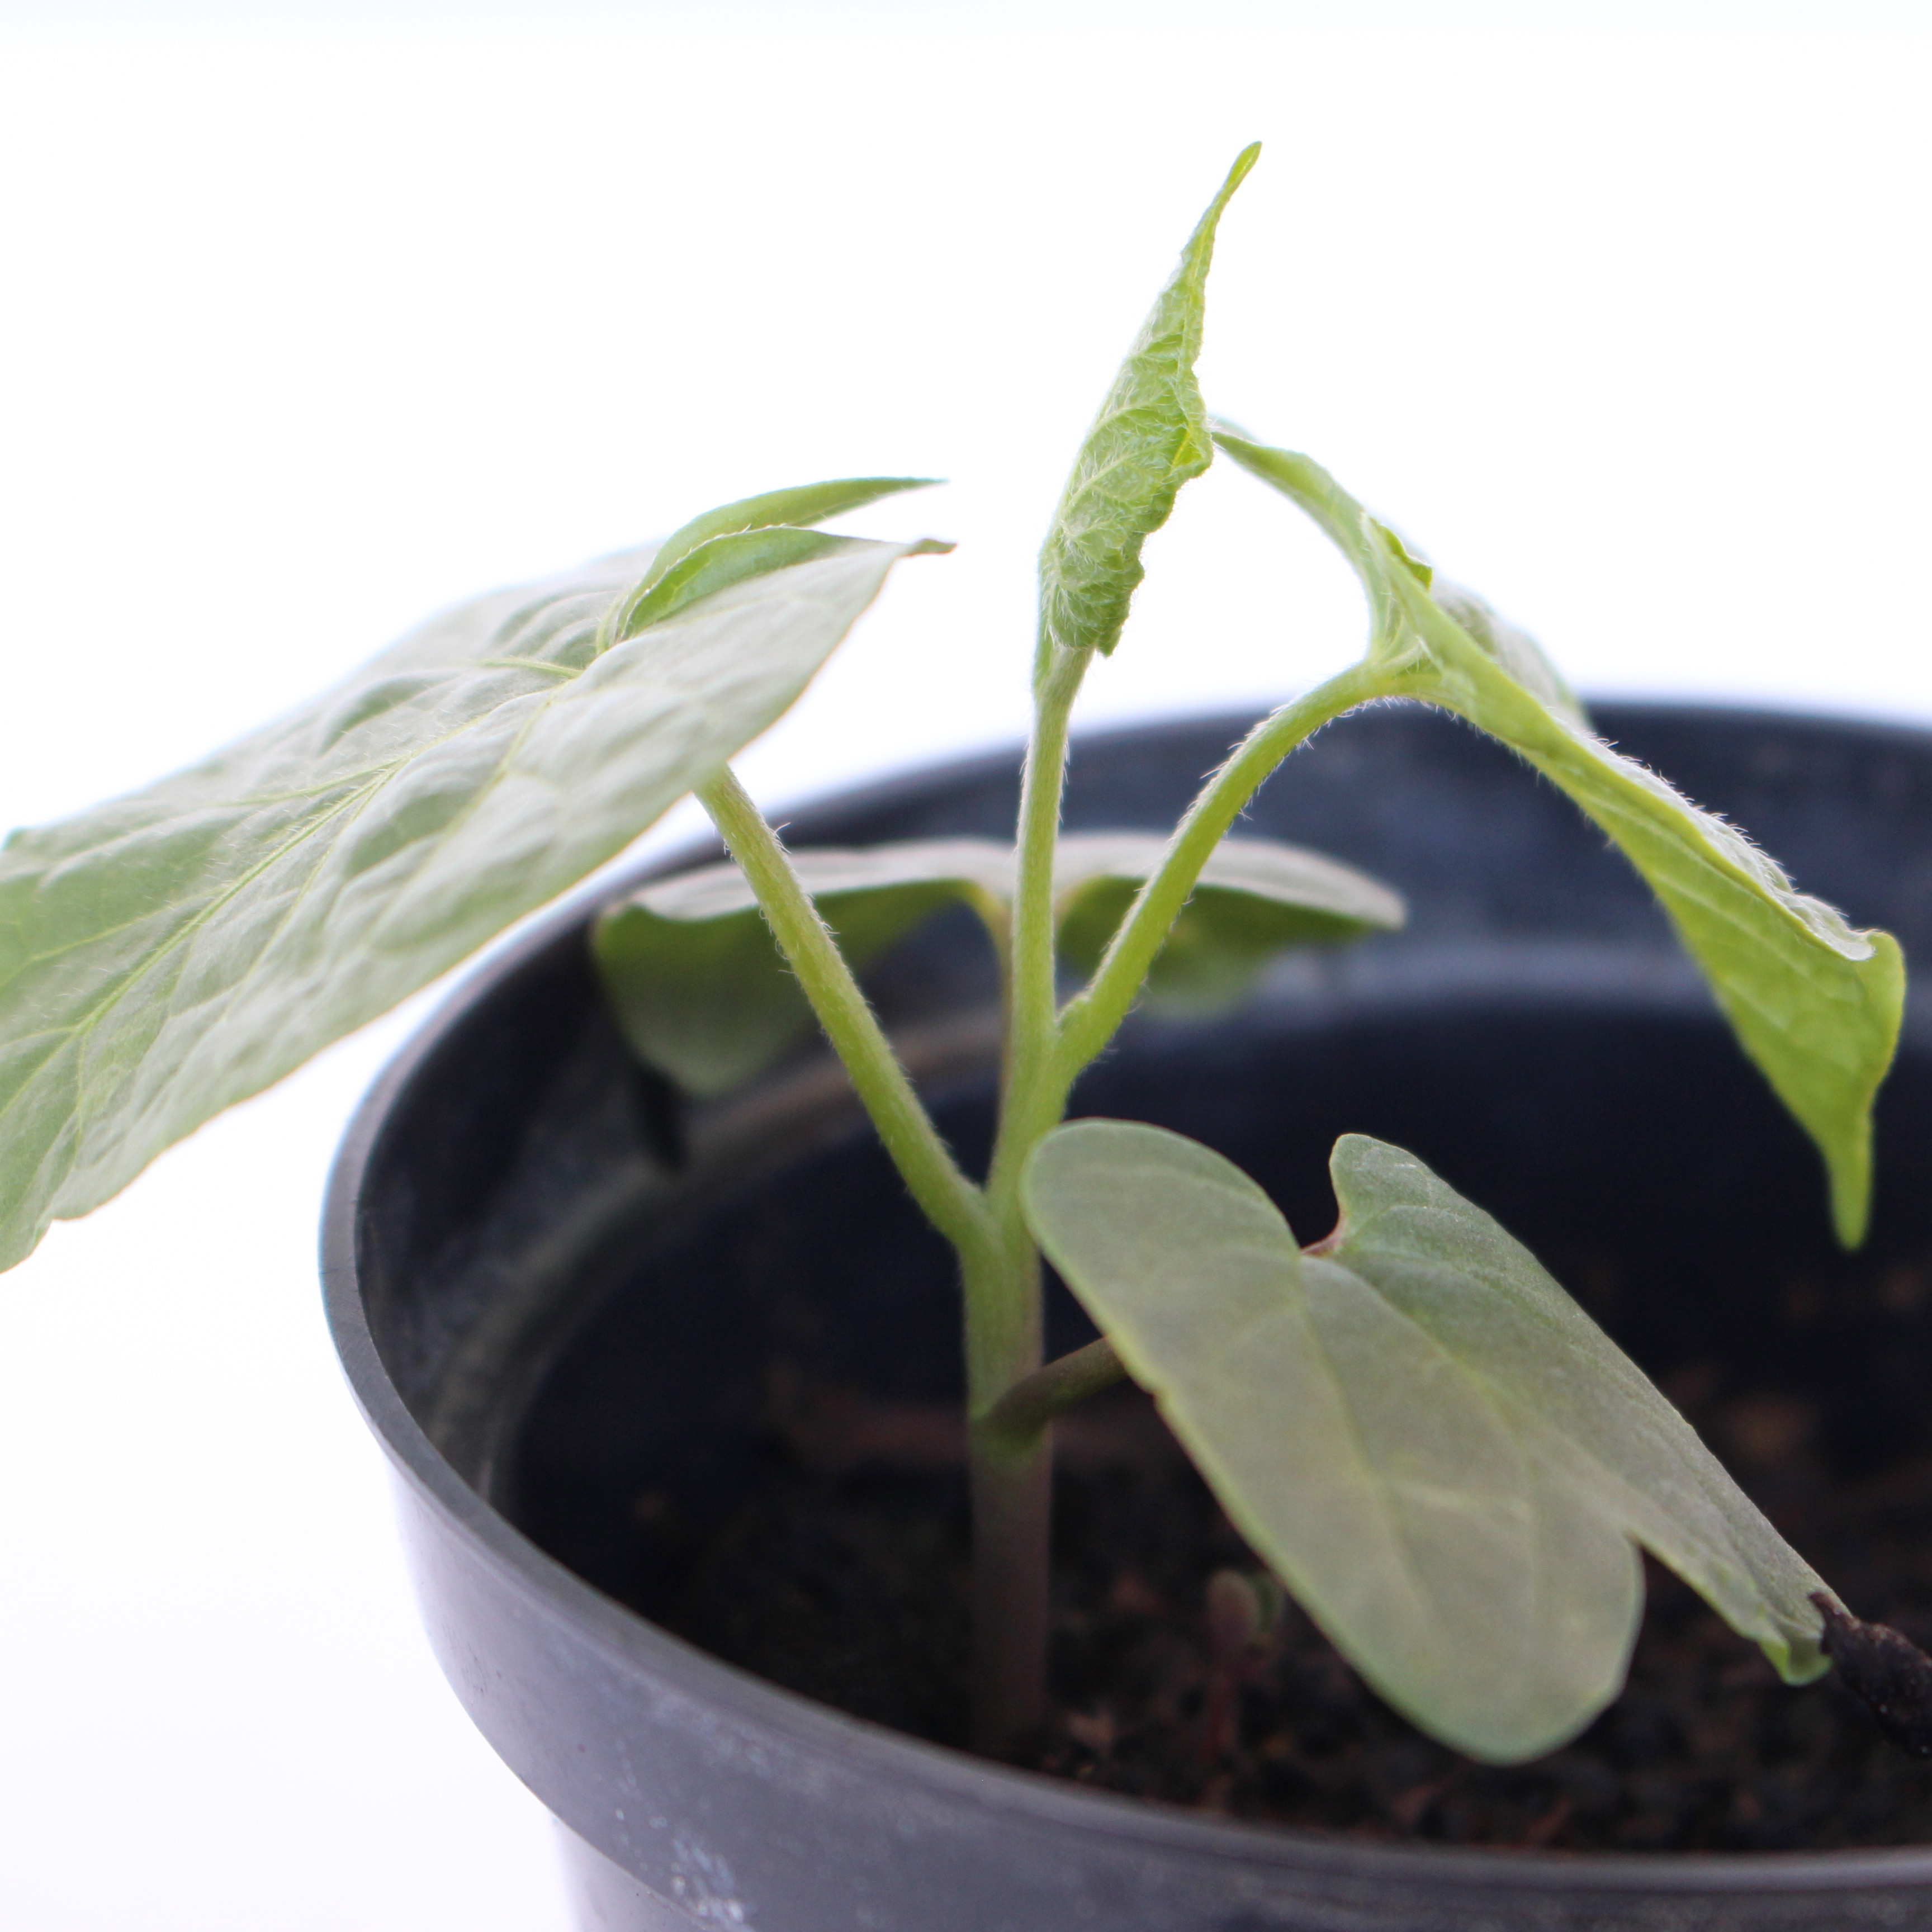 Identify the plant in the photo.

Convolvulus arvensis
